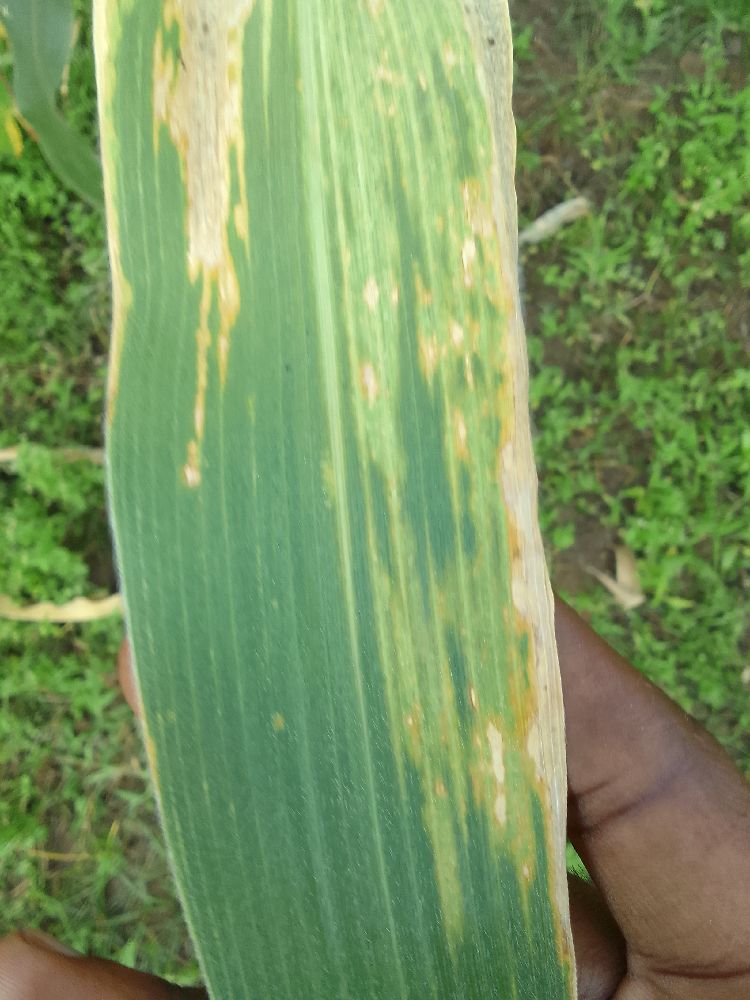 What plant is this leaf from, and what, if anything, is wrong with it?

maize, maize lethal necrosis
